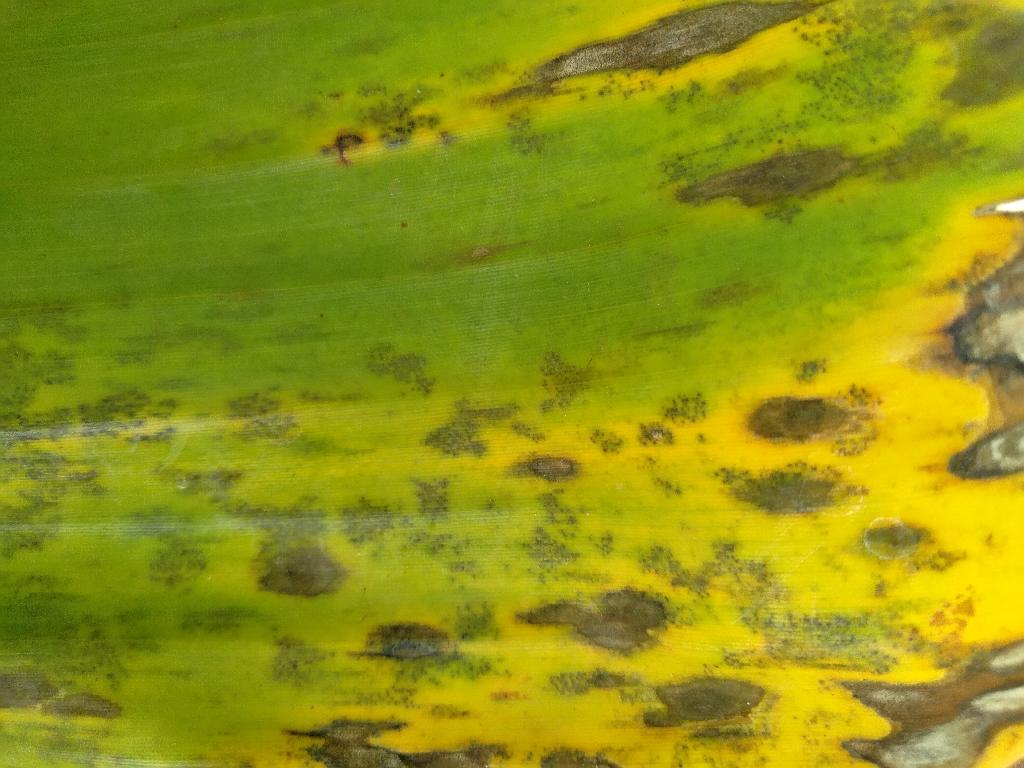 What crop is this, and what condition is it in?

banana, black sigatoka
